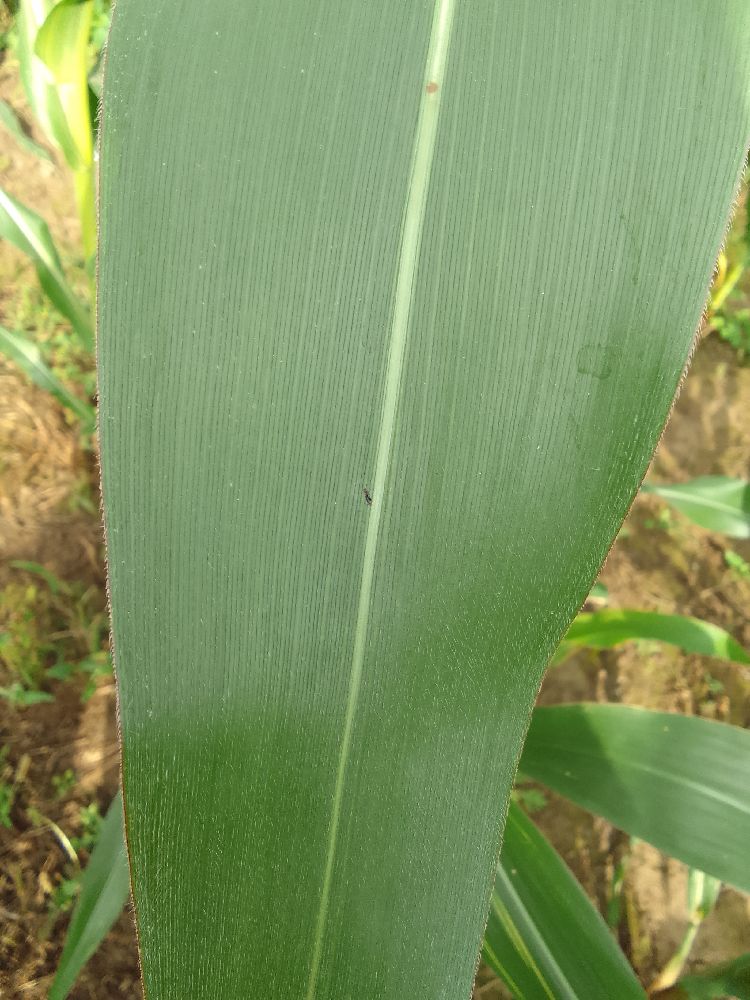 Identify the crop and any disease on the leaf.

maize, healthy
